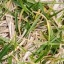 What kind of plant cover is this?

grass
